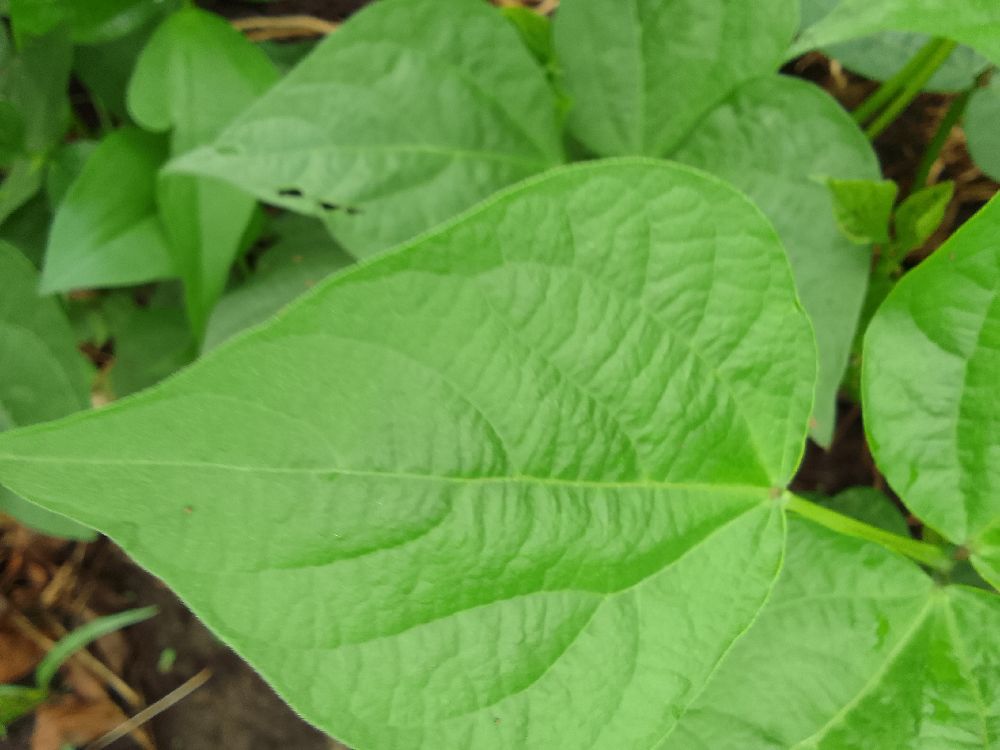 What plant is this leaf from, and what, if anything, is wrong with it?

common bean, healthy
